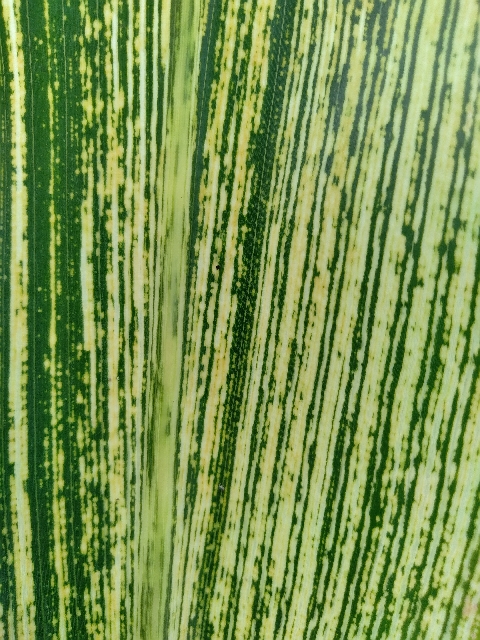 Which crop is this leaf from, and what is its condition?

maize, maize streak virus
